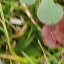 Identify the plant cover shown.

unstructured weed
